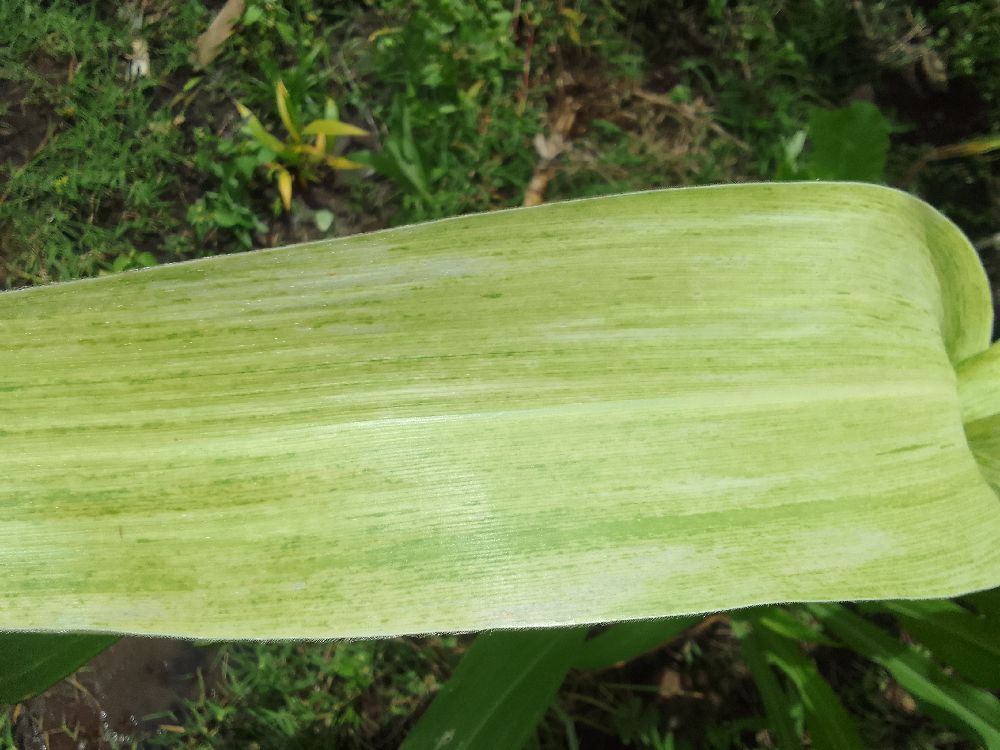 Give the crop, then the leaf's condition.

maize, maize lethal necrosis
